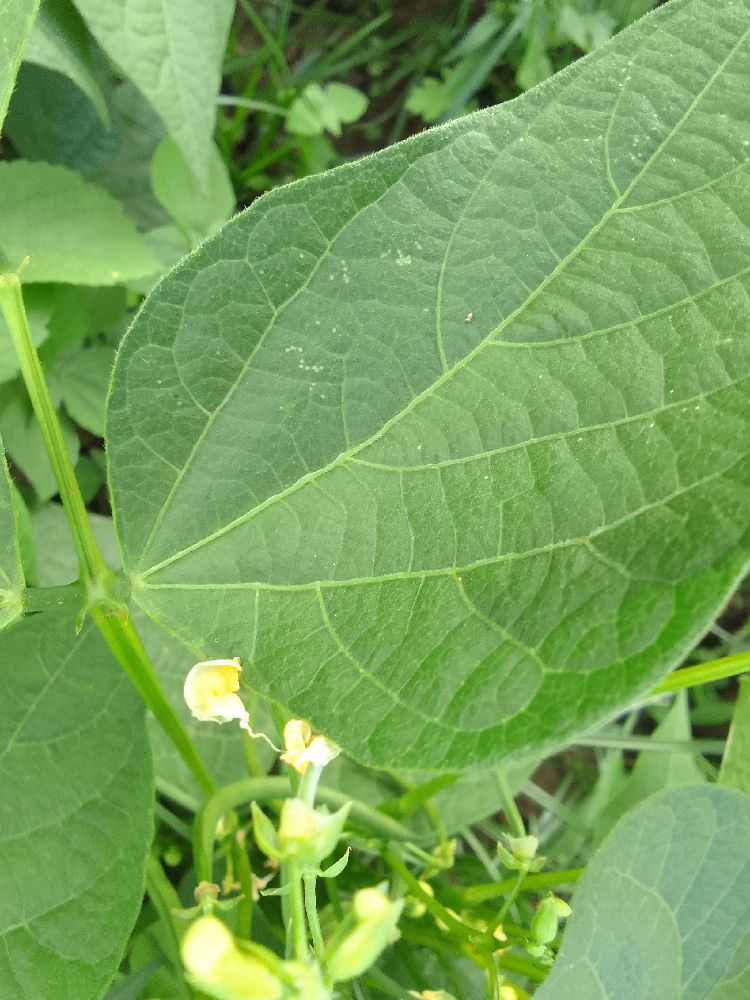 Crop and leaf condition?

common bean, healthy
